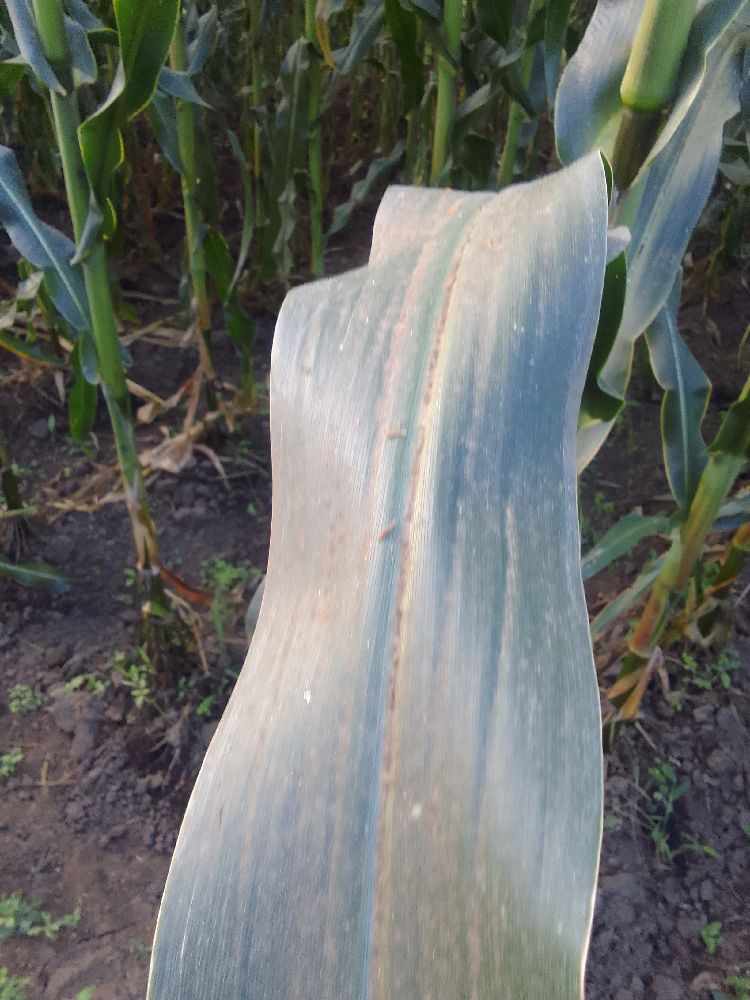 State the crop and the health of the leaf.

maize, healthy
